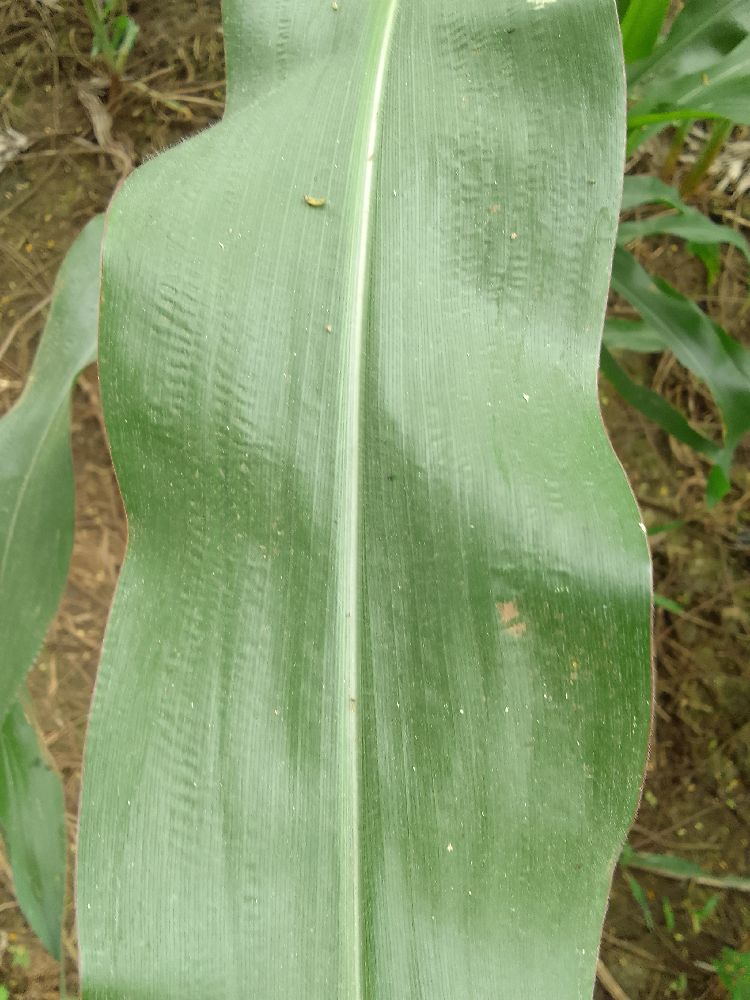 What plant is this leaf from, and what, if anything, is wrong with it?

maize, healthy
